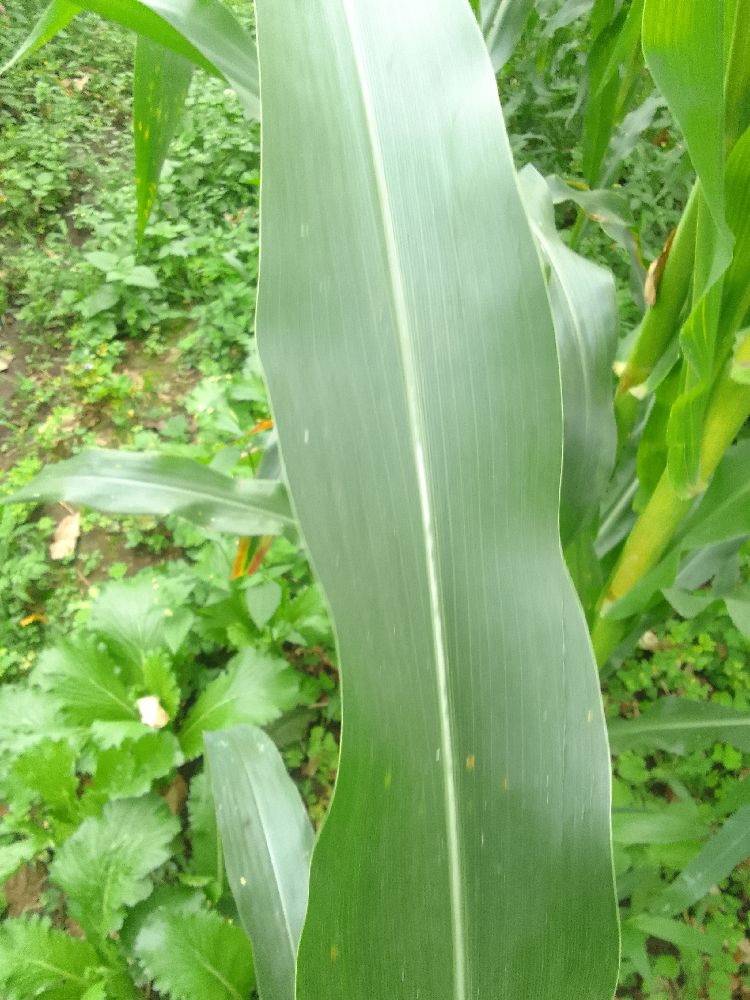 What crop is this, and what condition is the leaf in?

maize, healthy
